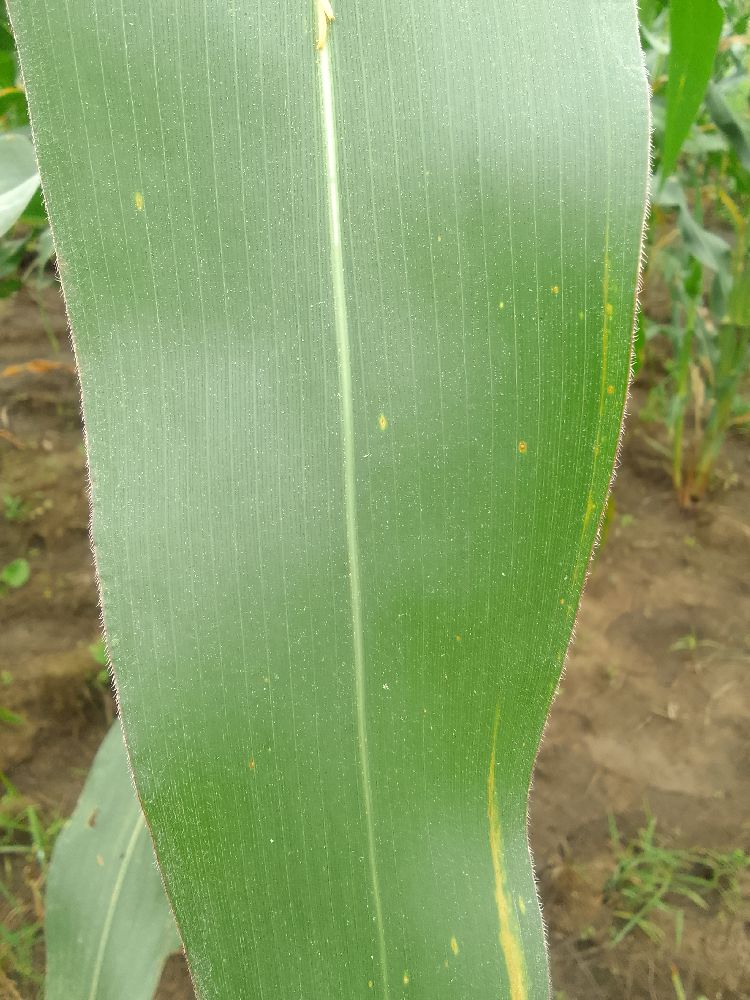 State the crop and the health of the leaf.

maize, healthy
